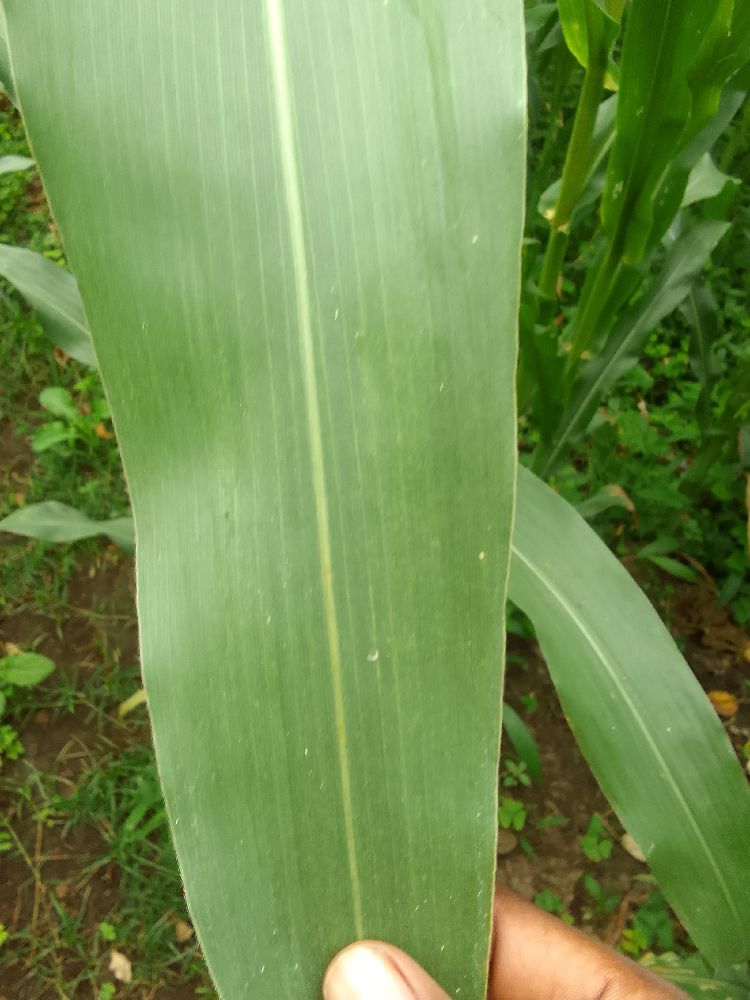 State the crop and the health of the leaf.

maize, healthy
